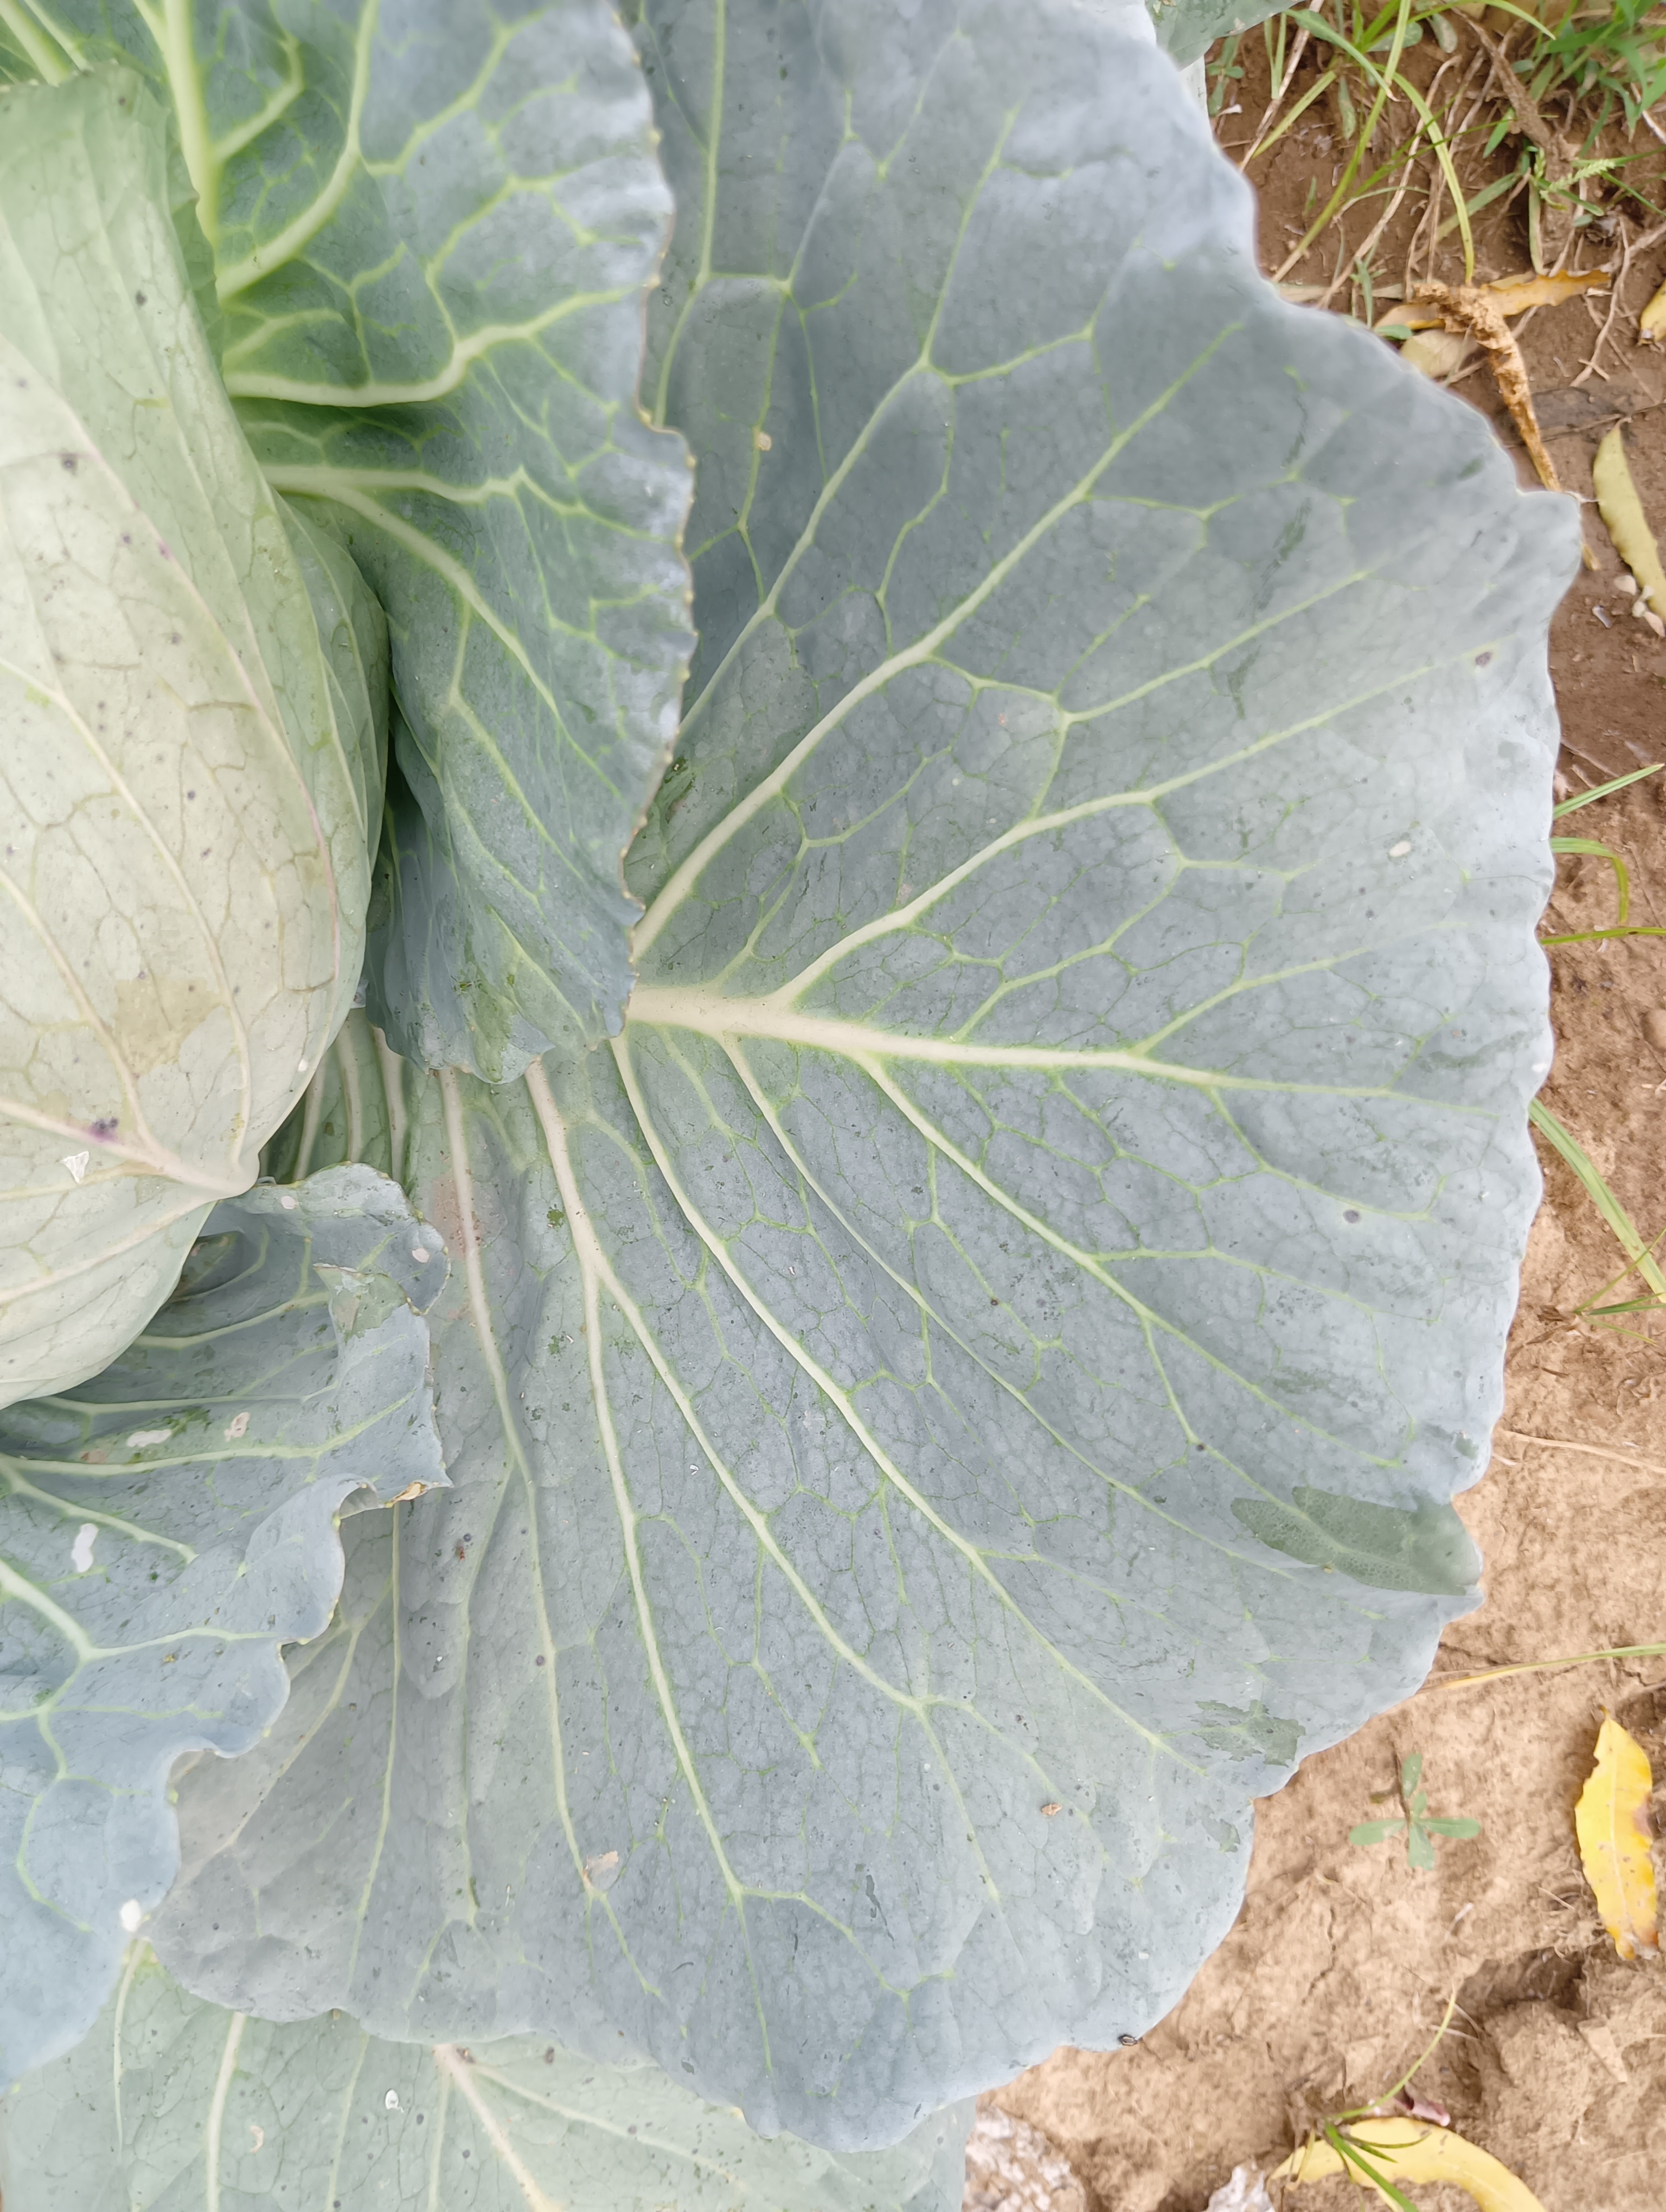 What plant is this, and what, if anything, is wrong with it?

cabbage, healthy
